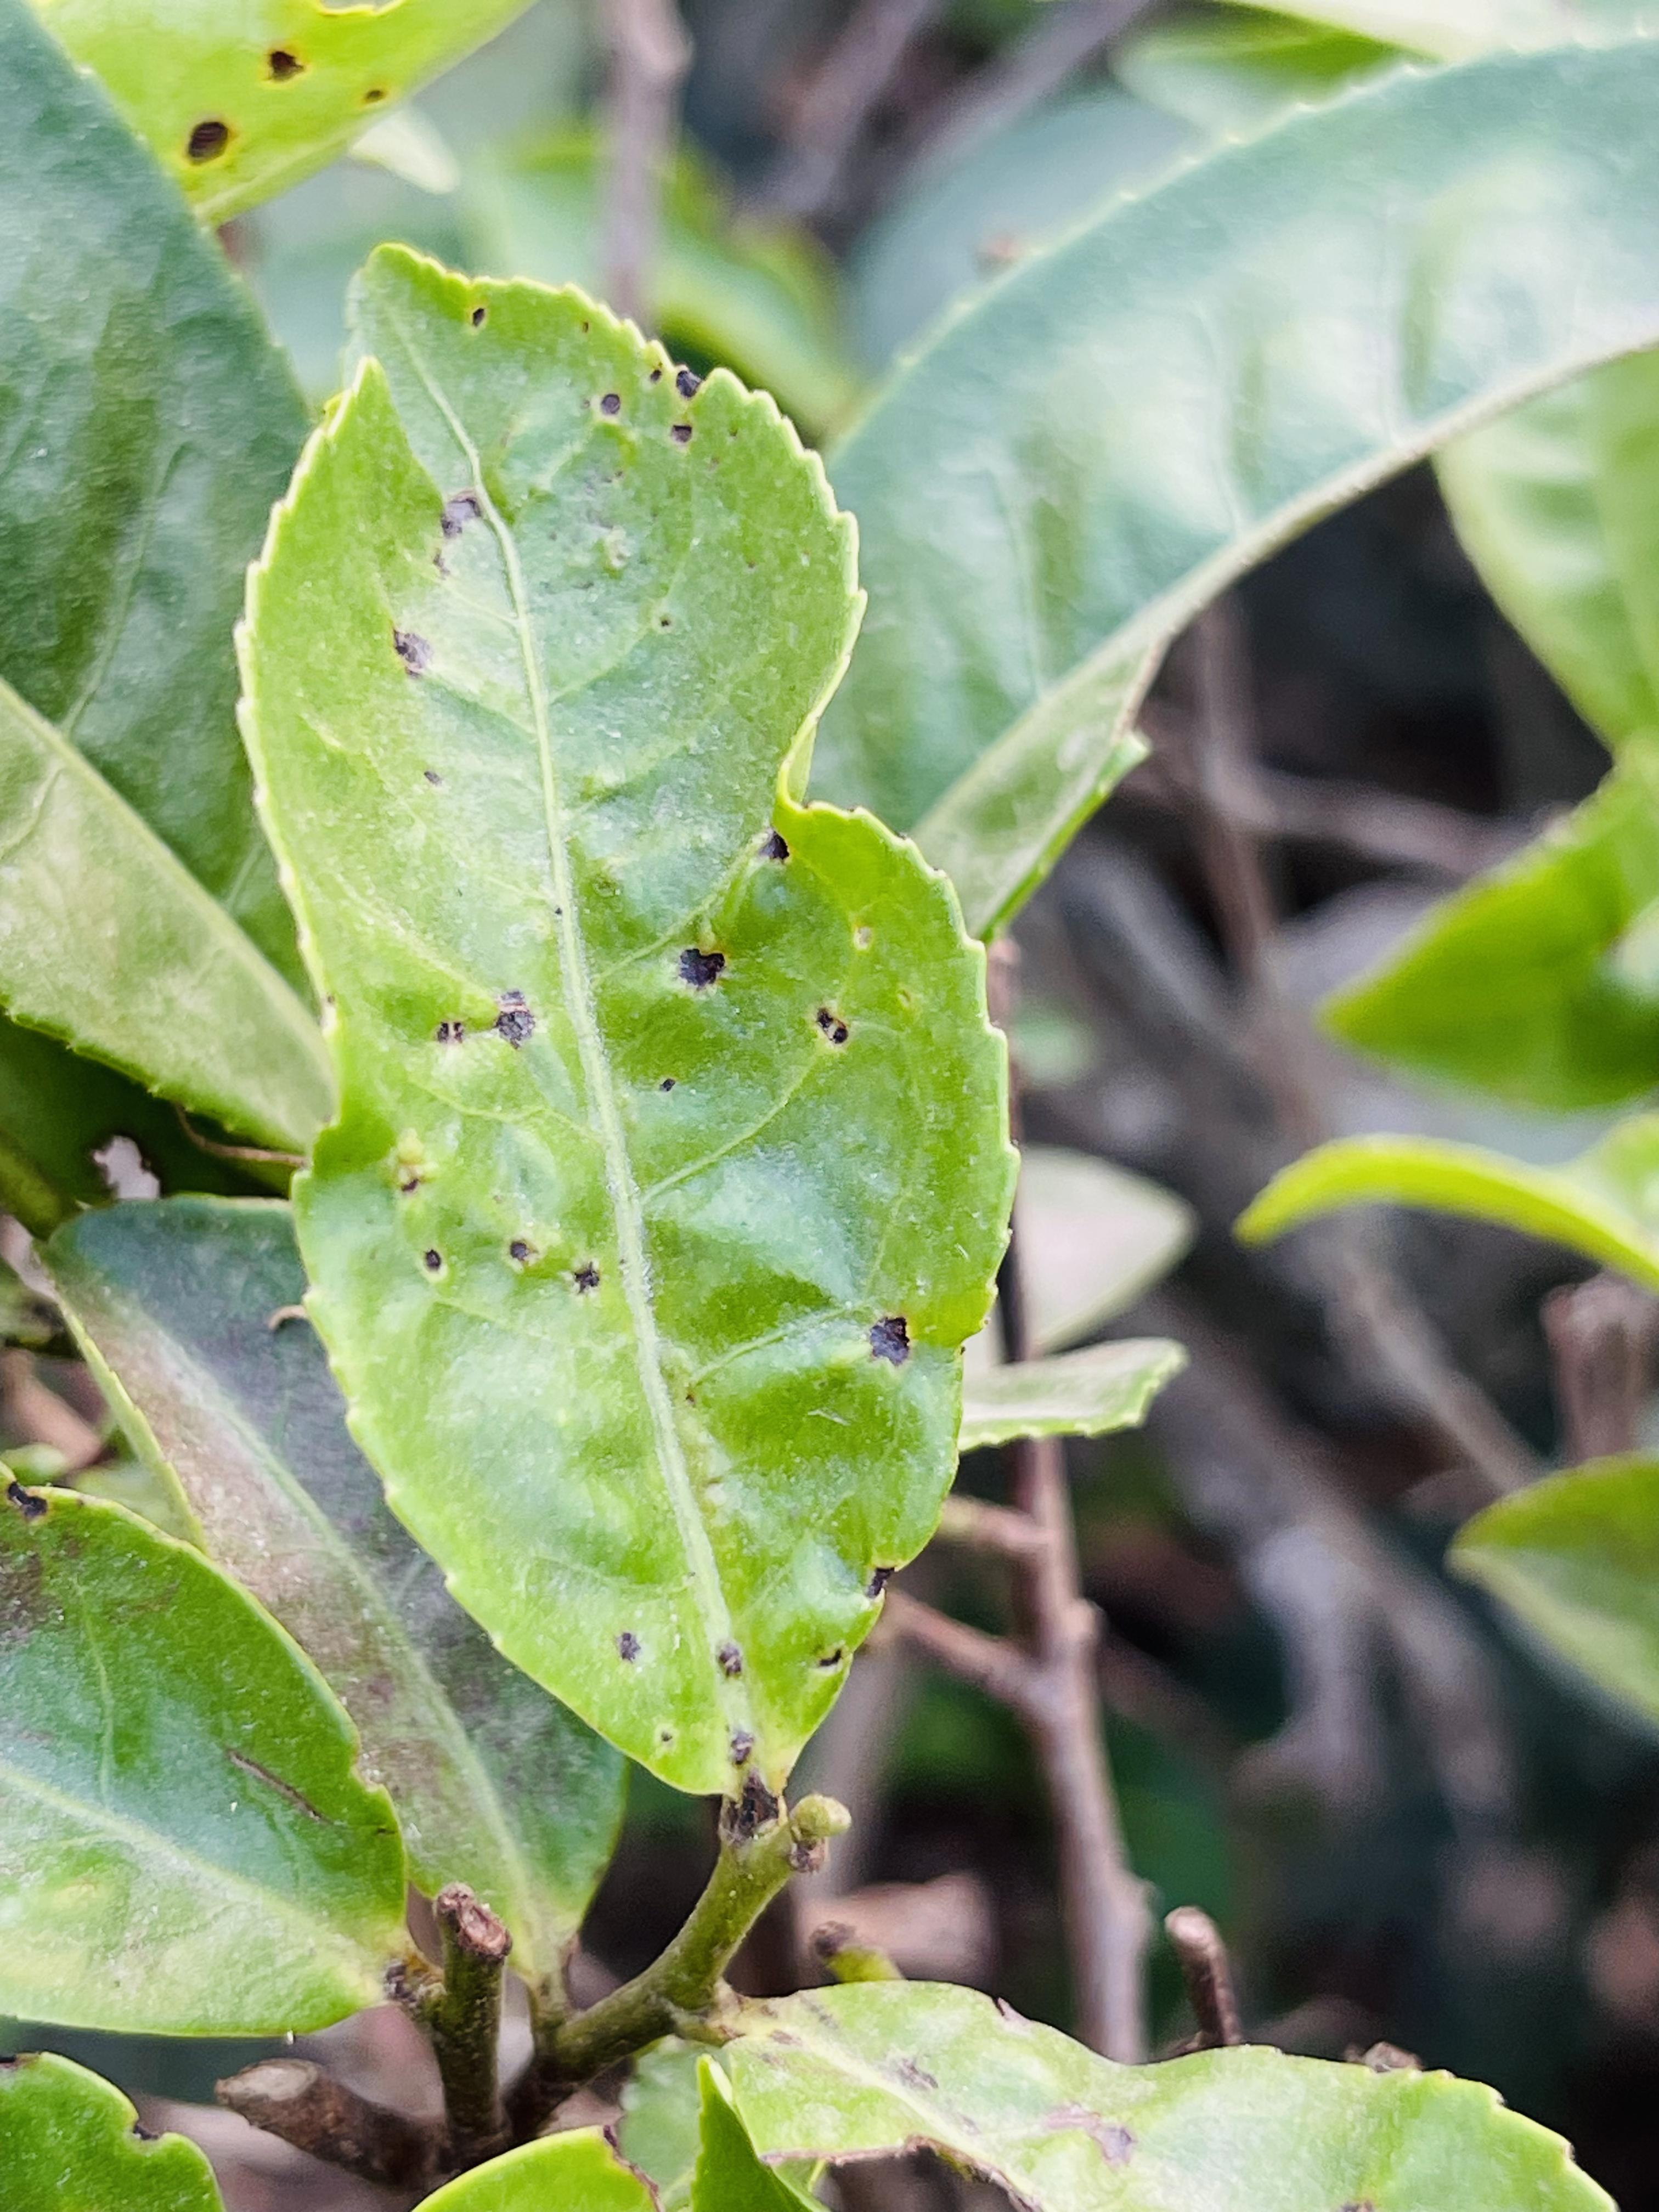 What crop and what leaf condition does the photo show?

tea, helopeltis
